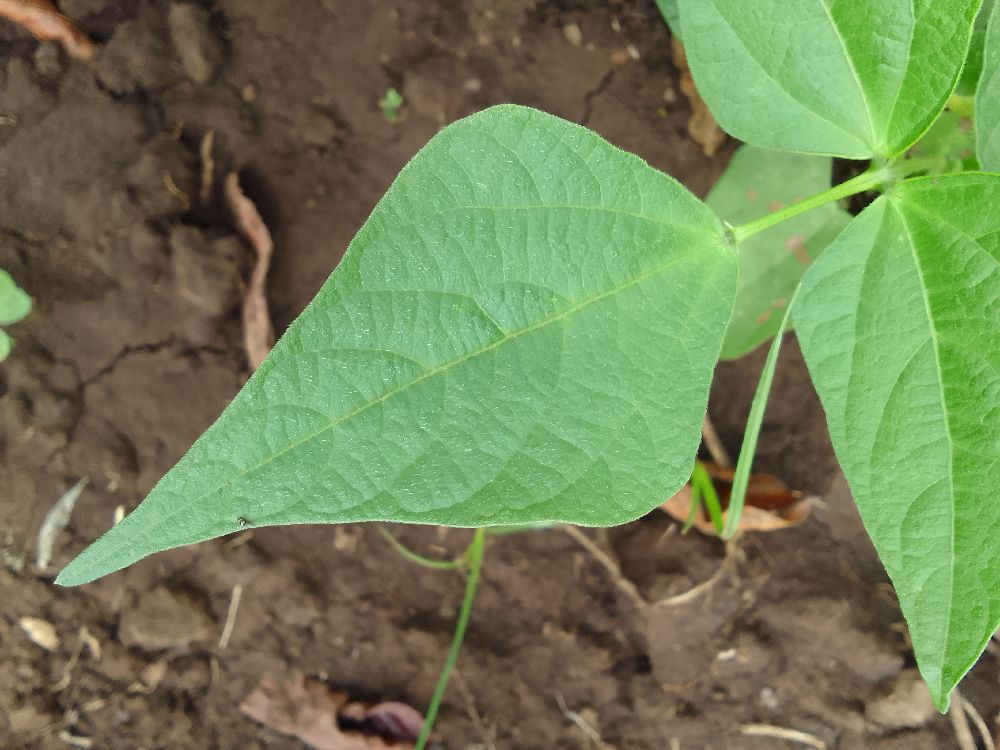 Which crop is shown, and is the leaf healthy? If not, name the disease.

common bean, healthy
